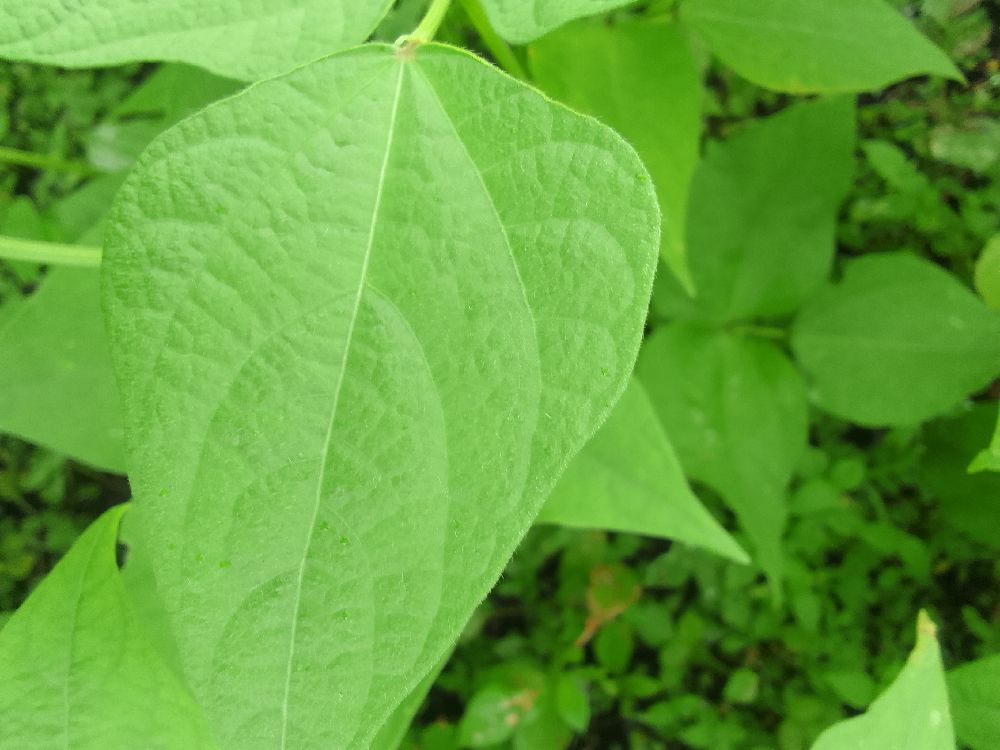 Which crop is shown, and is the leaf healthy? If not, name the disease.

common bean, healthy
